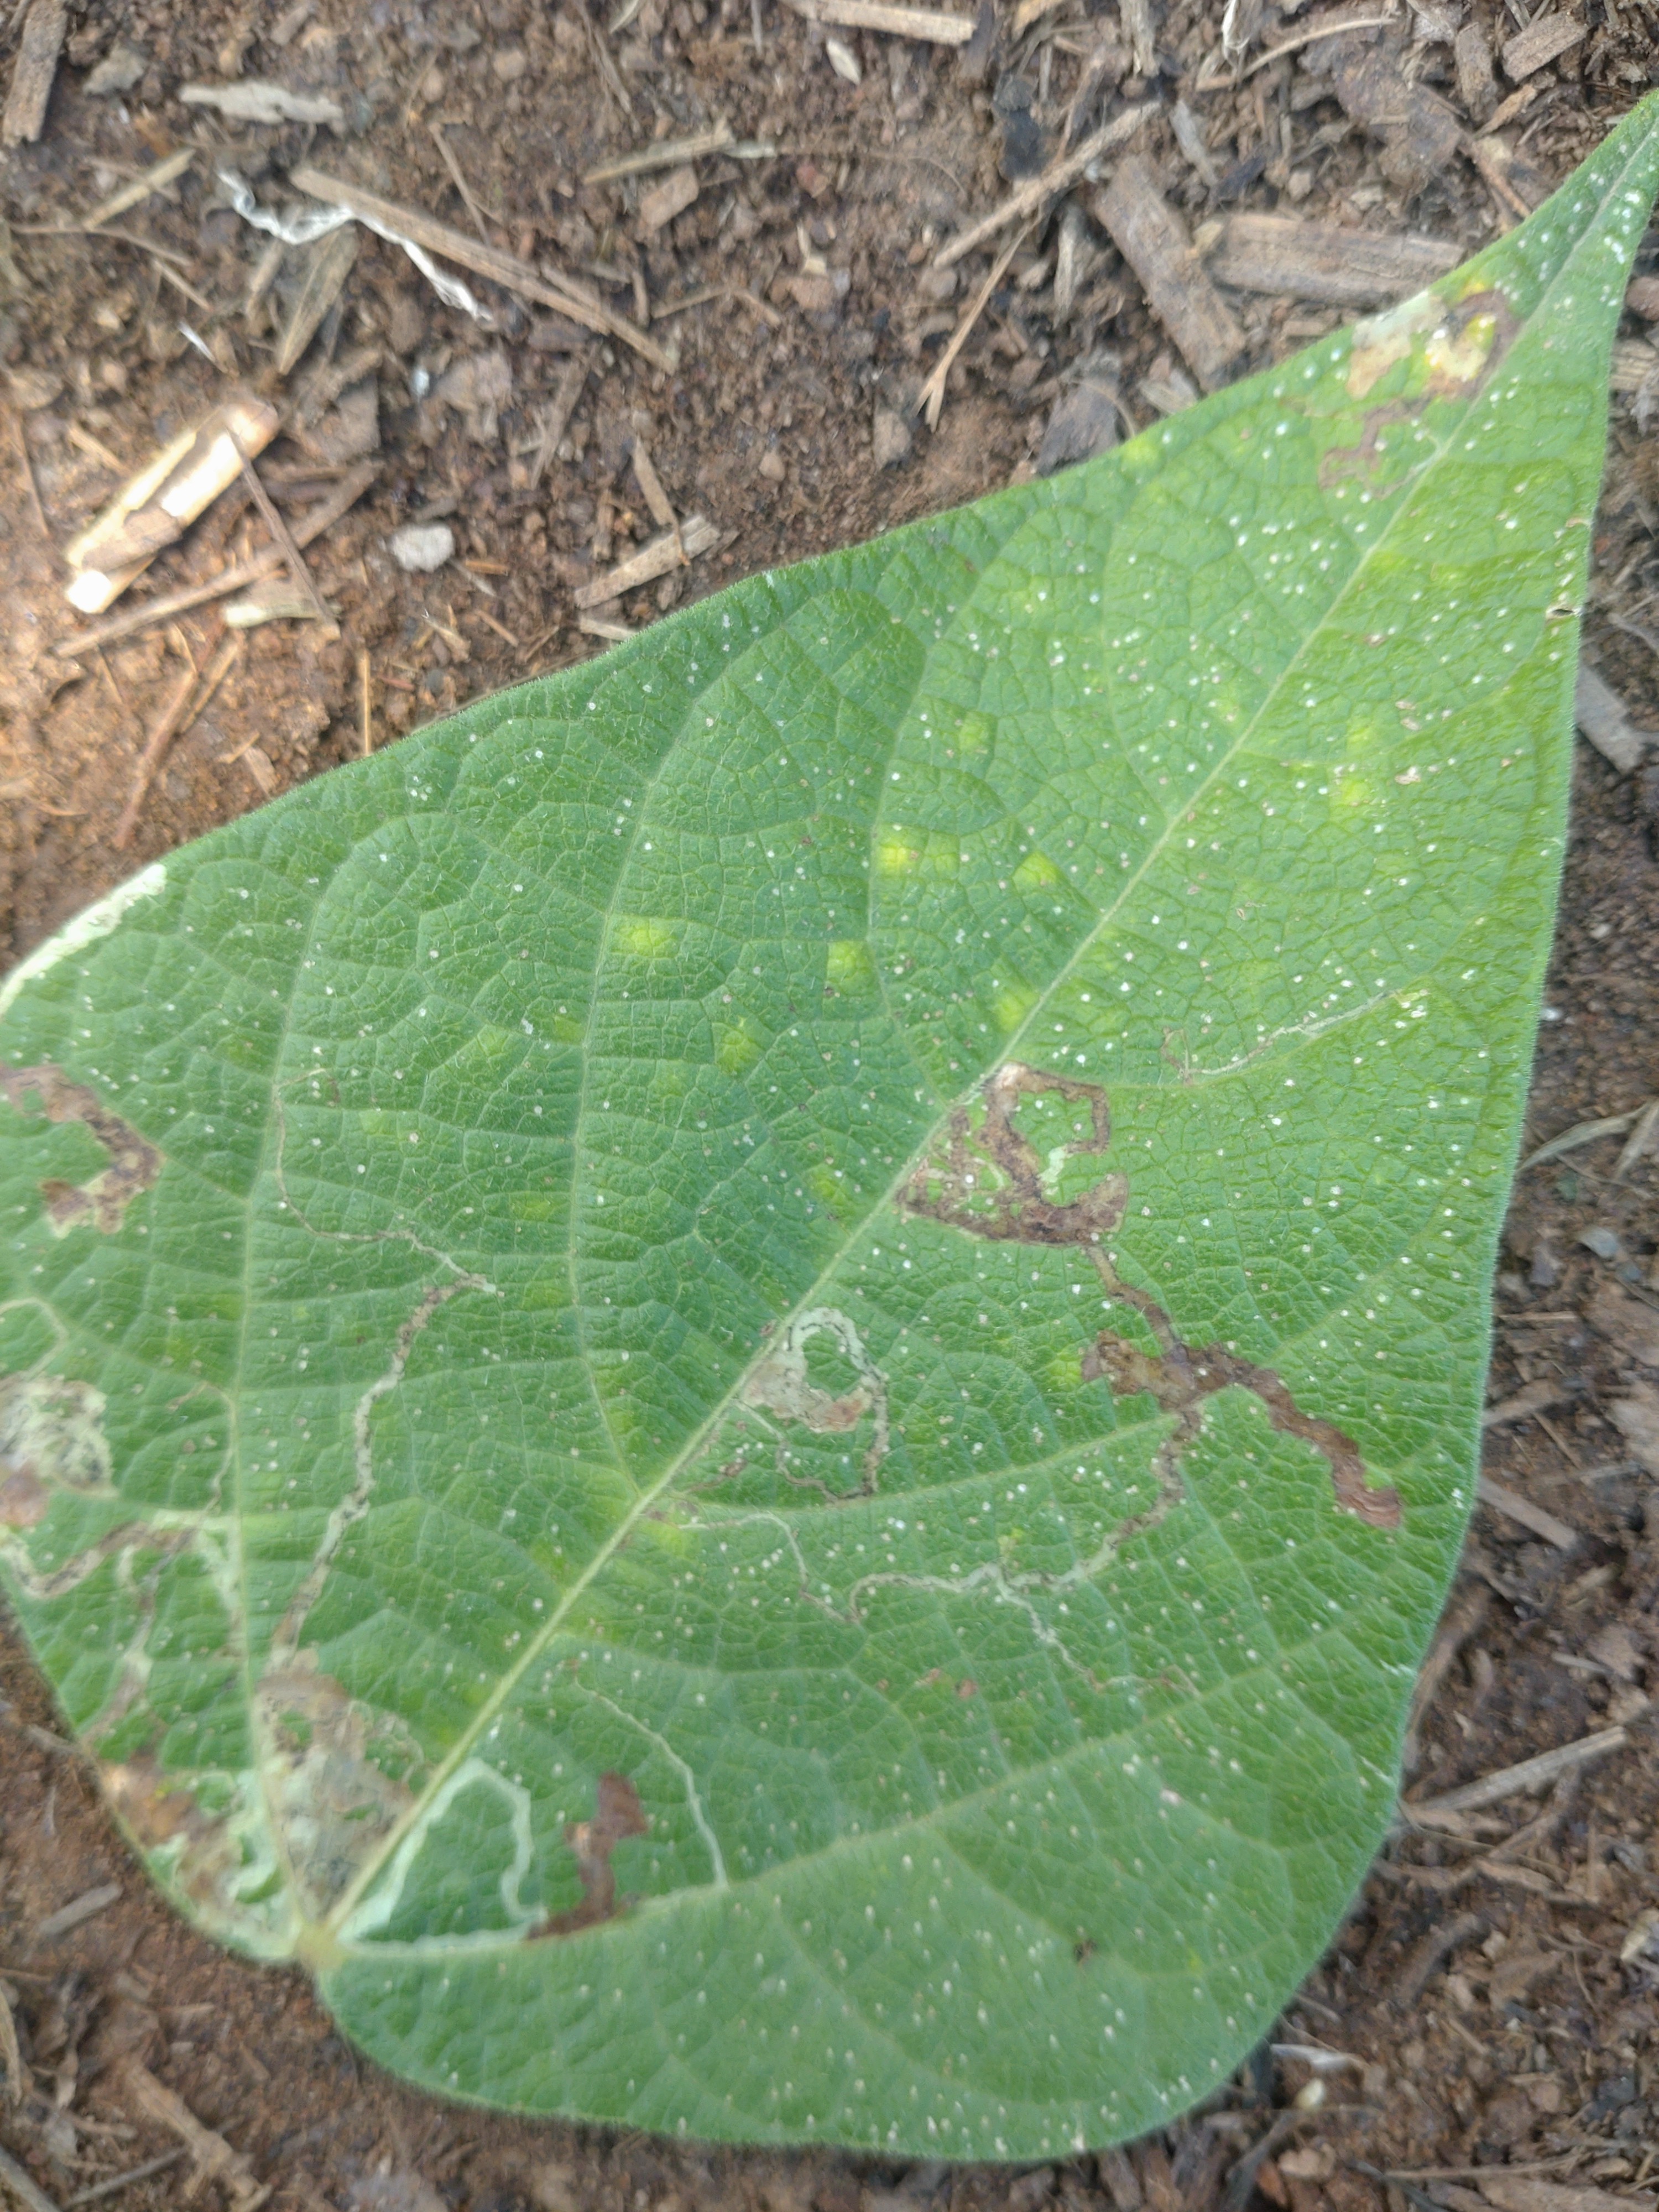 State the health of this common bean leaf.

anthracnose
